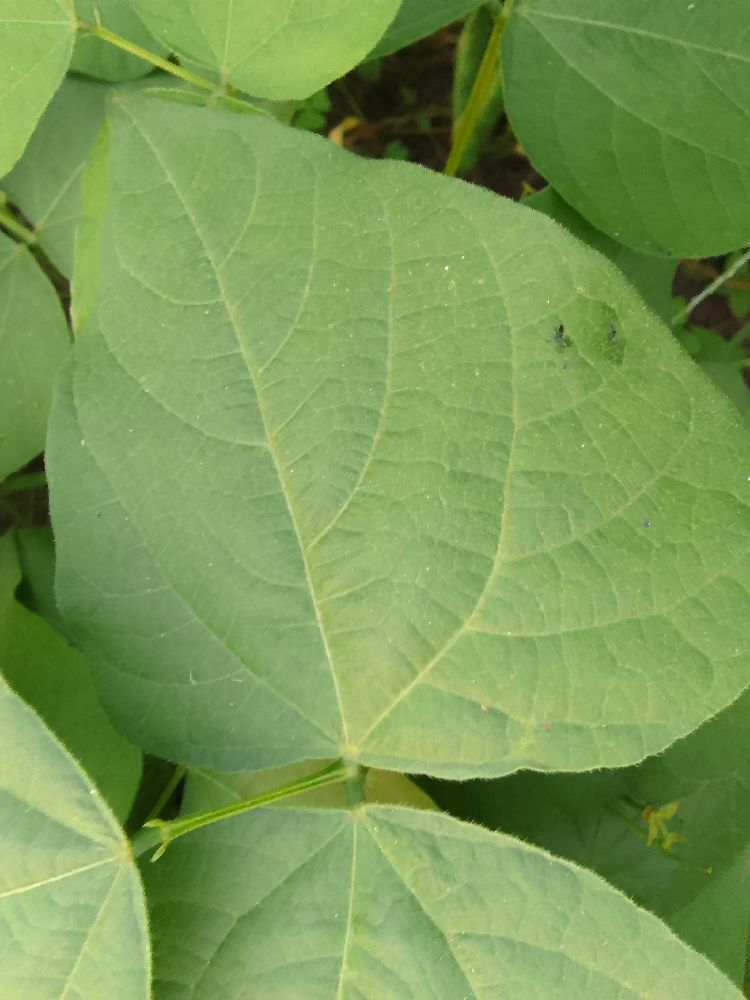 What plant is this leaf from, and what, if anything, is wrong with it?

common bean, healthy
